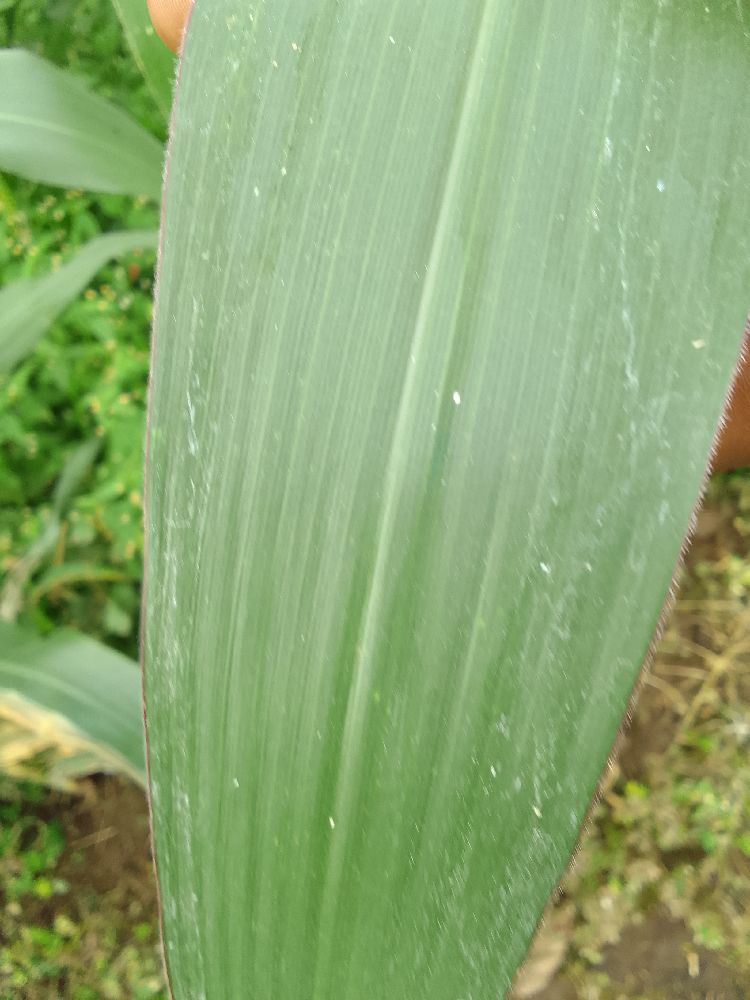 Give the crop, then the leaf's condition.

maize, healthy
